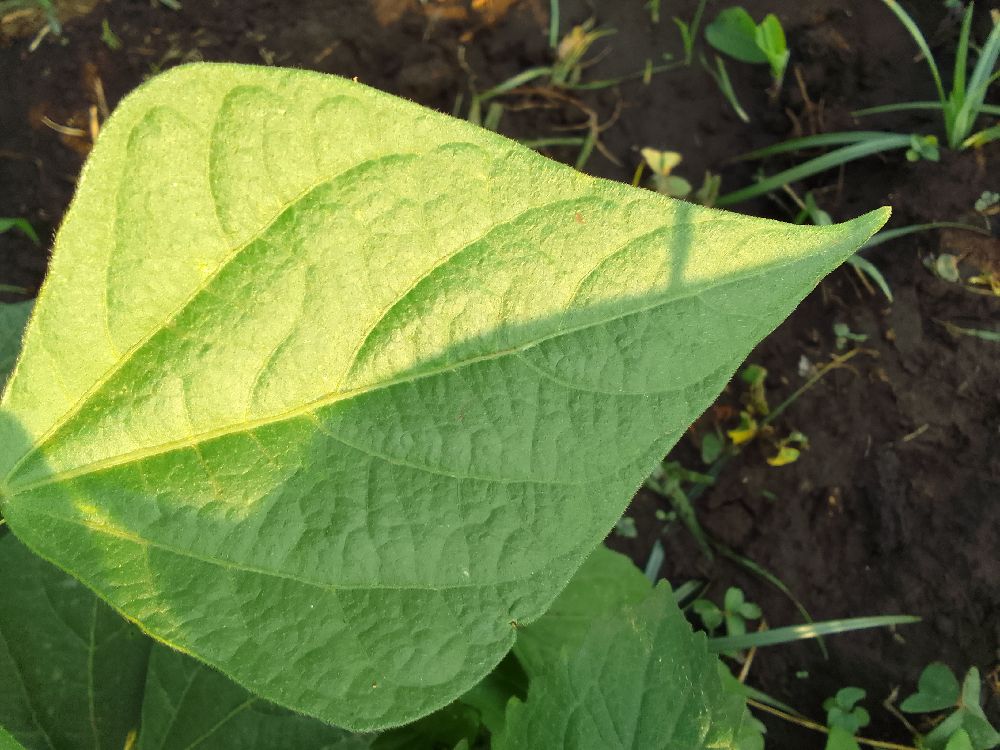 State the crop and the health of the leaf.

common bean, healthy
